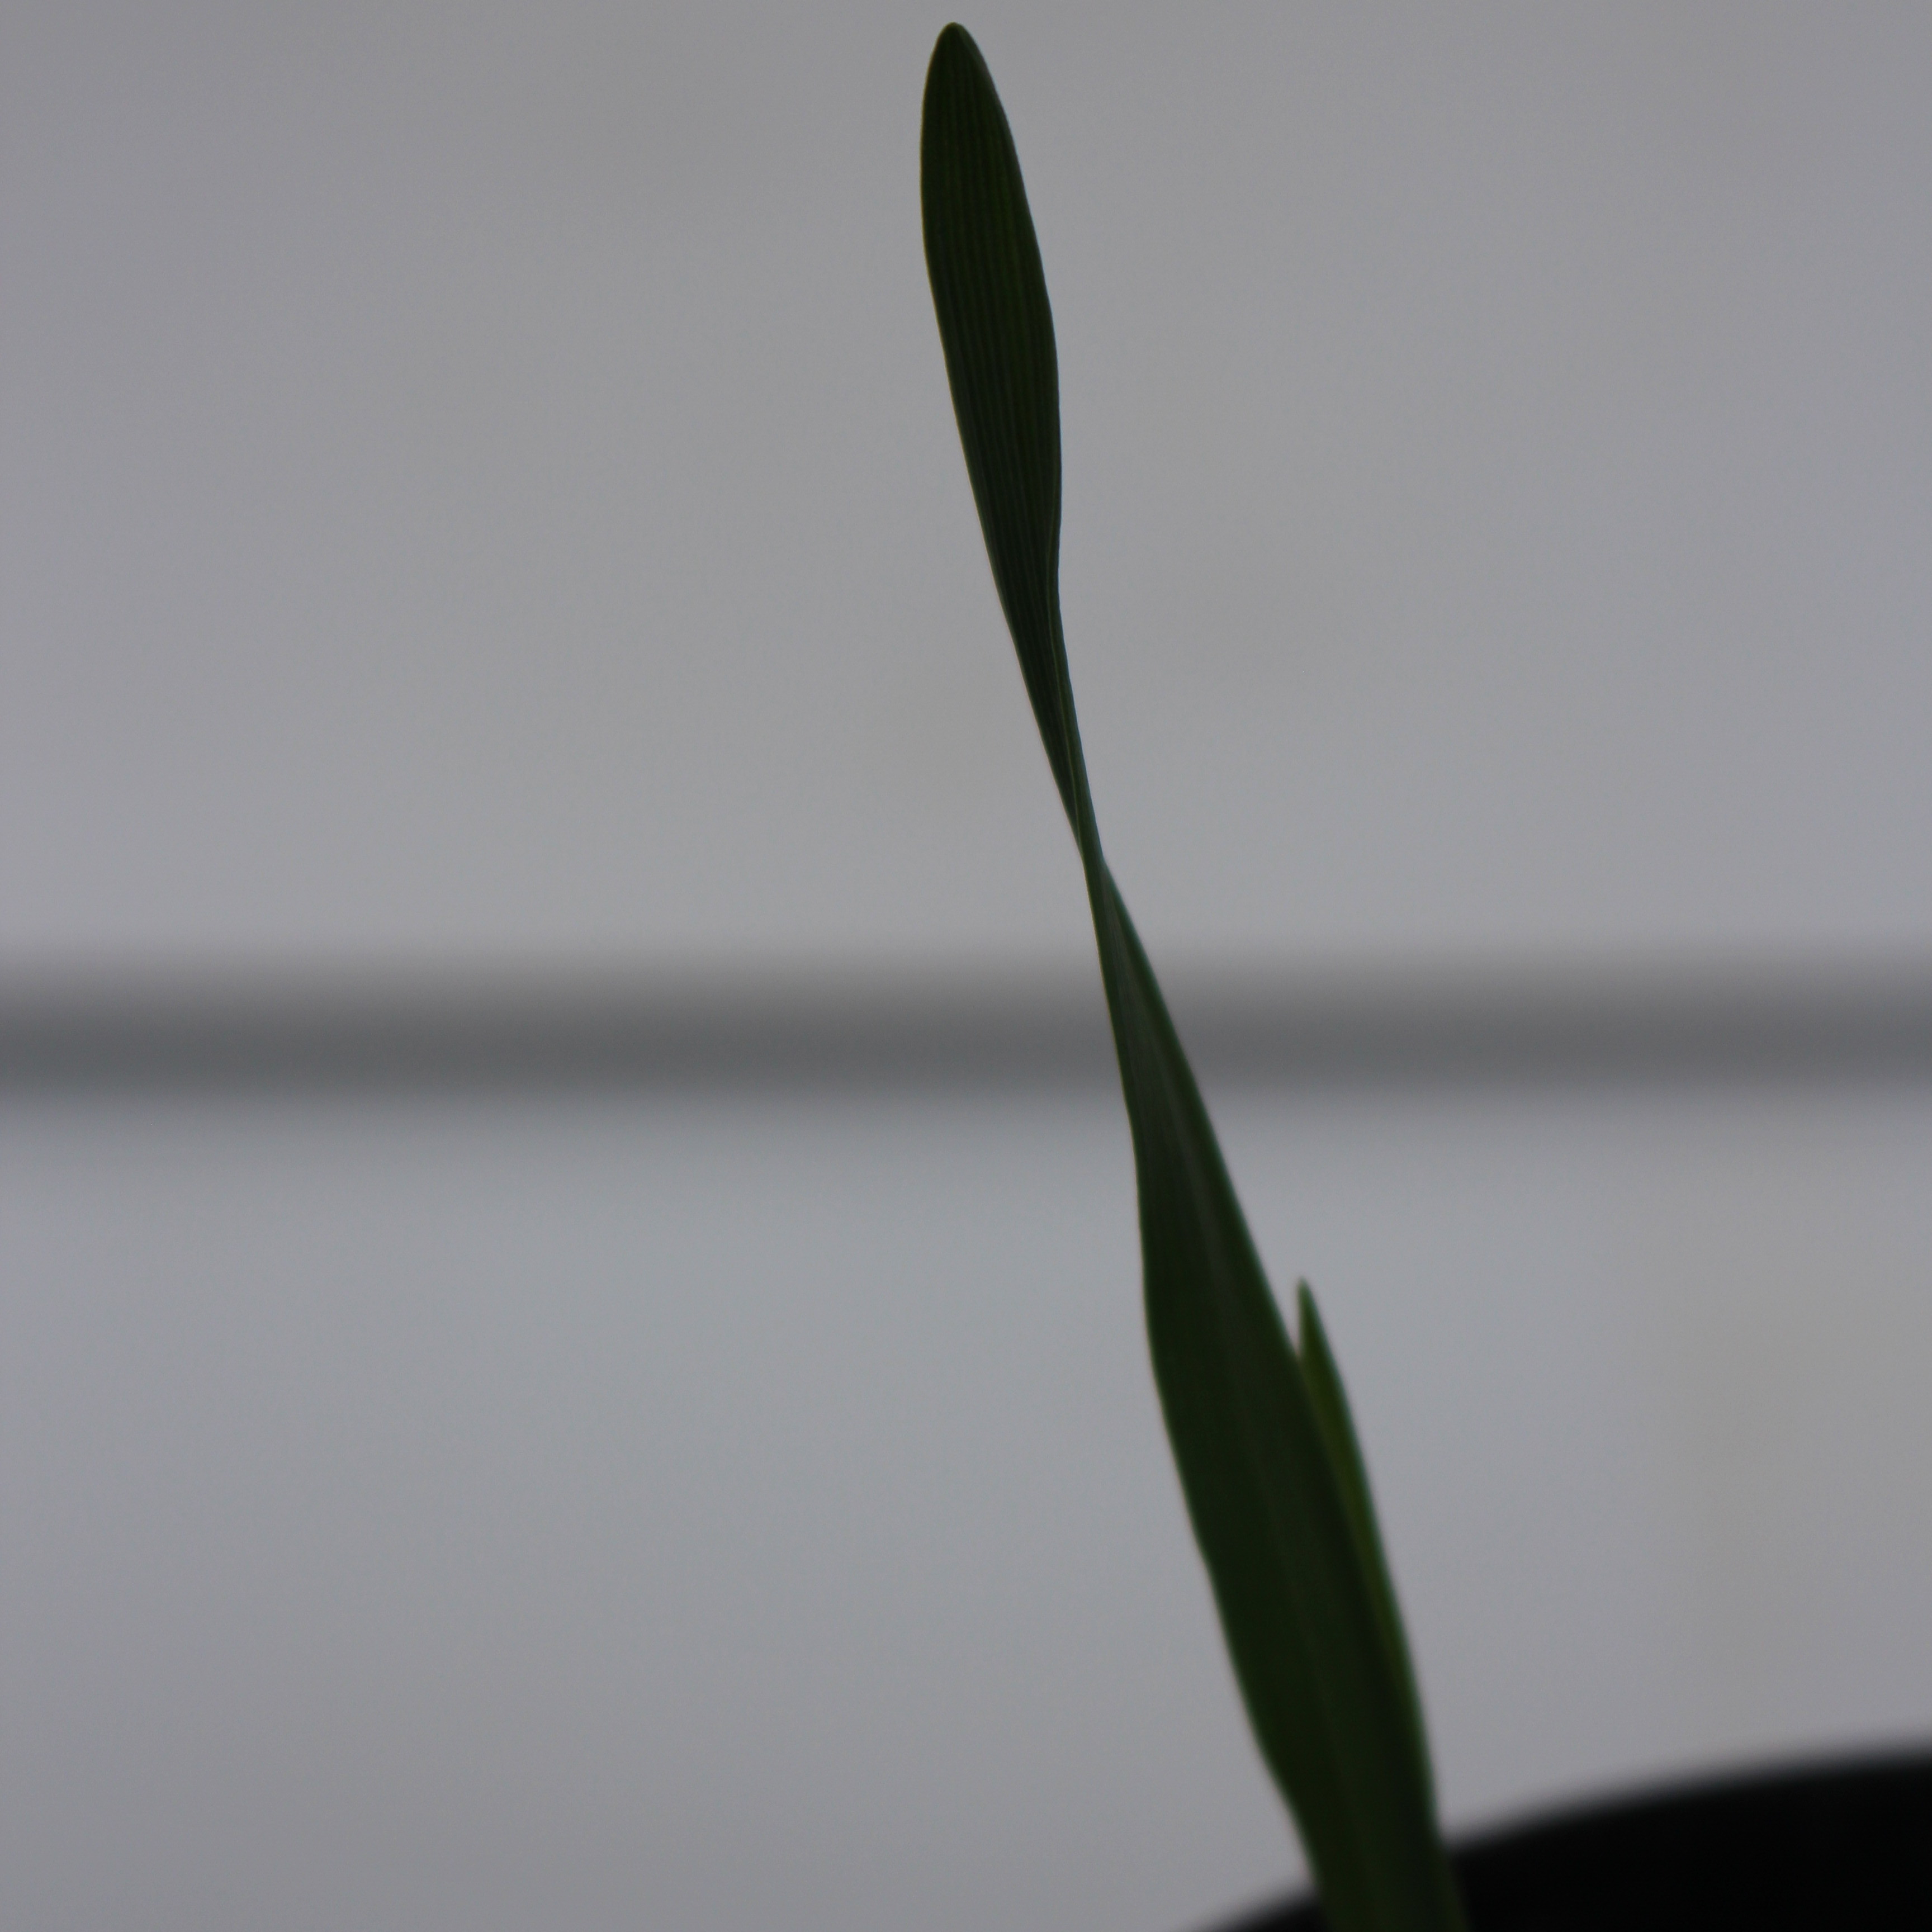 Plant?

Avena sterilis
